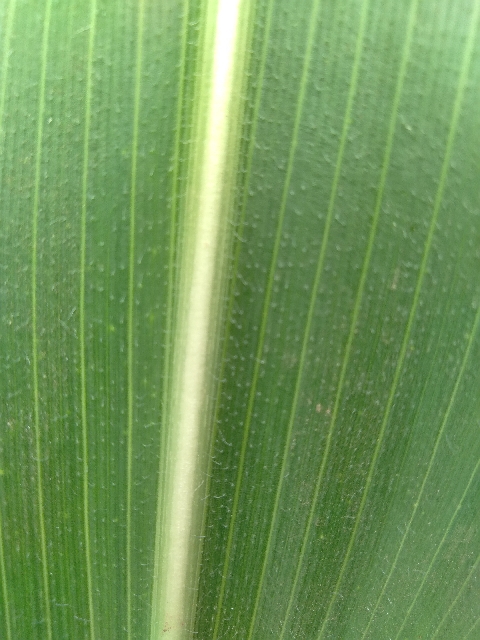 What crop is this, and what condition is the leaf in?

maize, healthy
